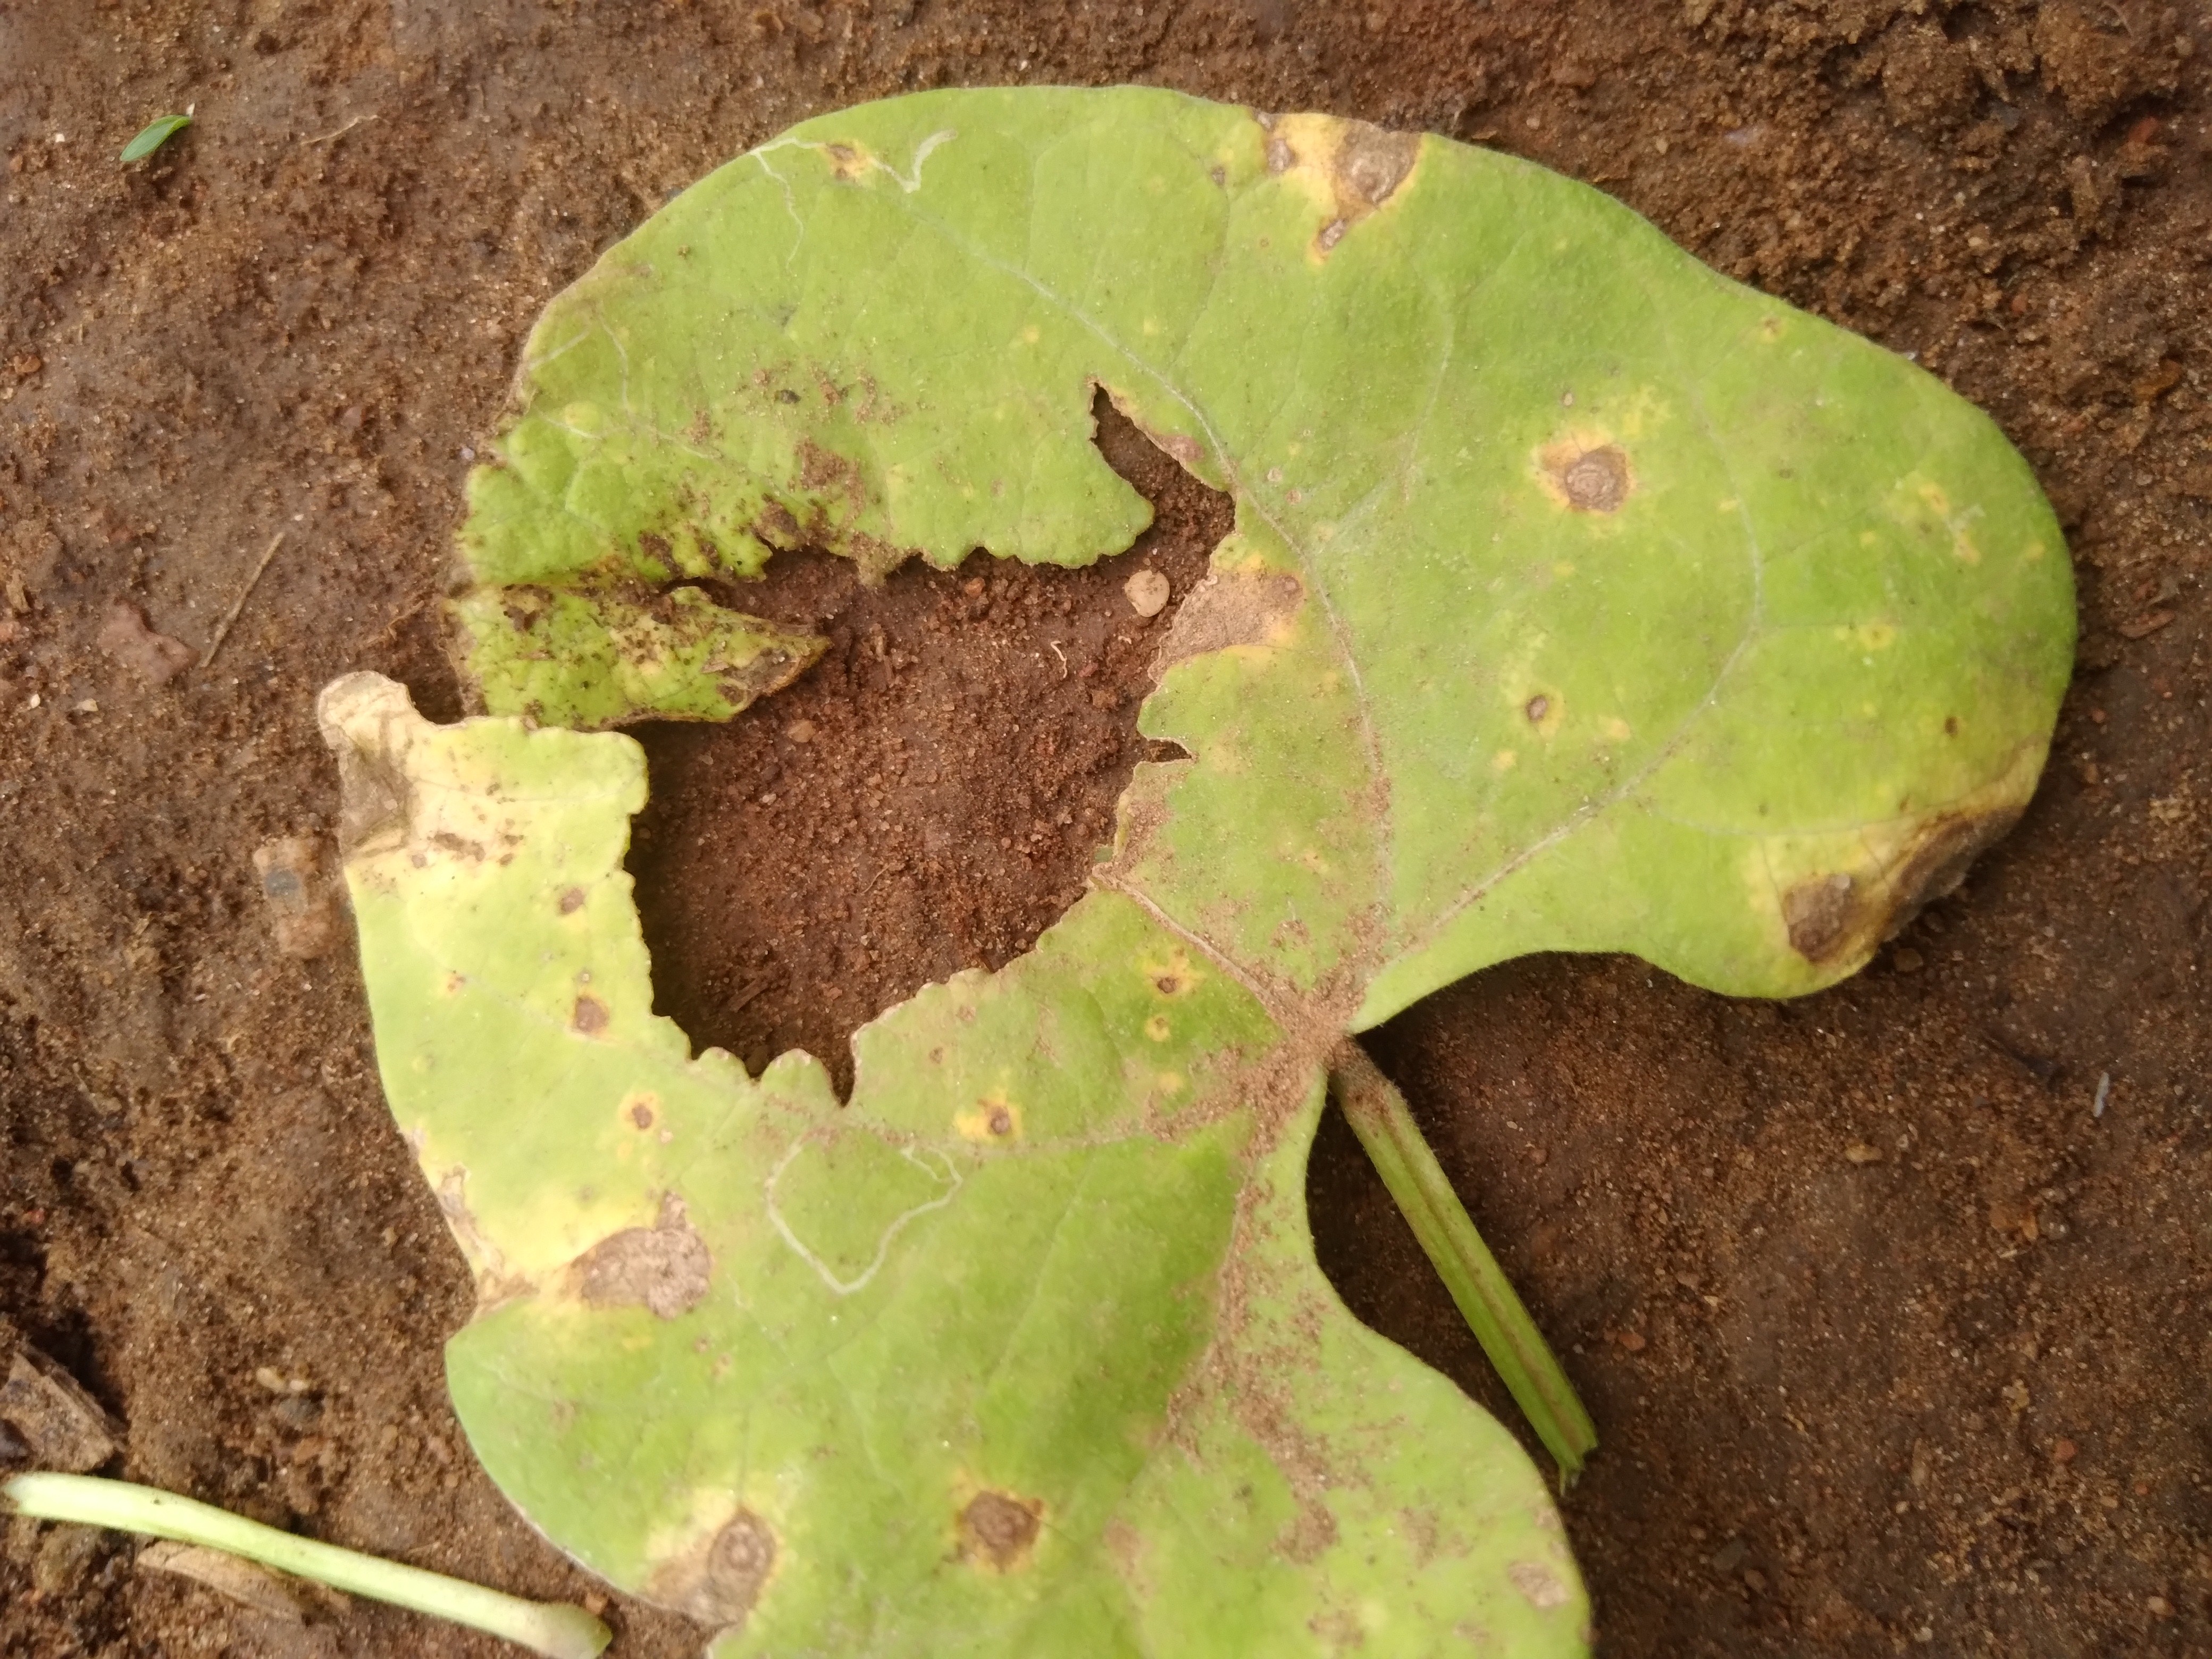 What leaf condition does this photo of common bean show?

rust
